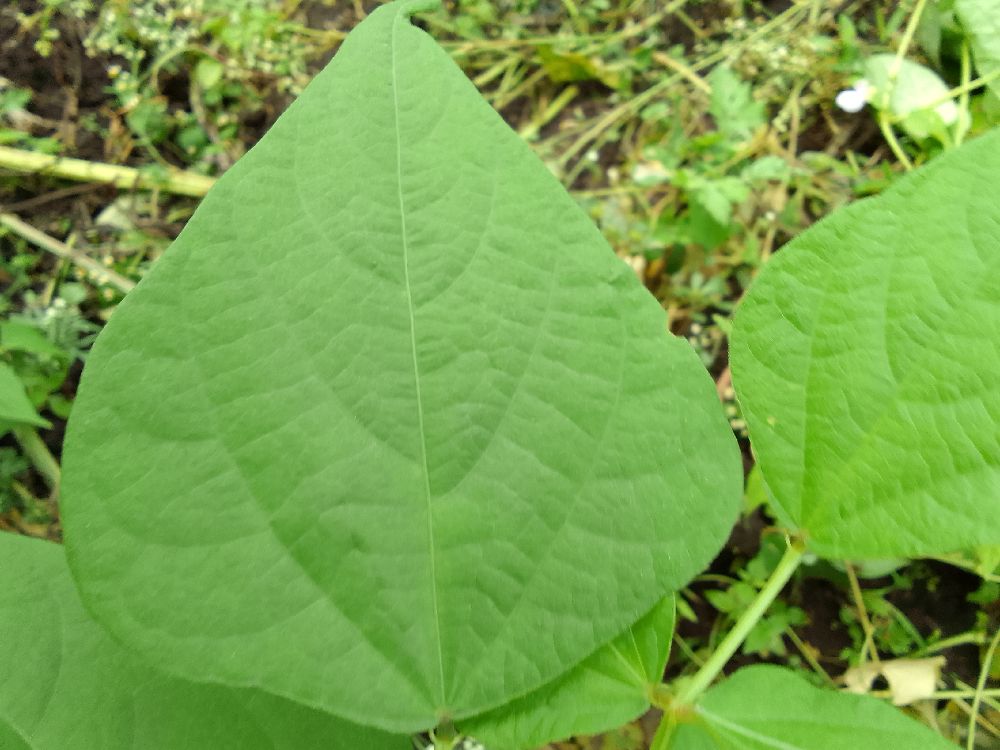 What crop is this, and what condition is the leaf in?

common bean, healthy
